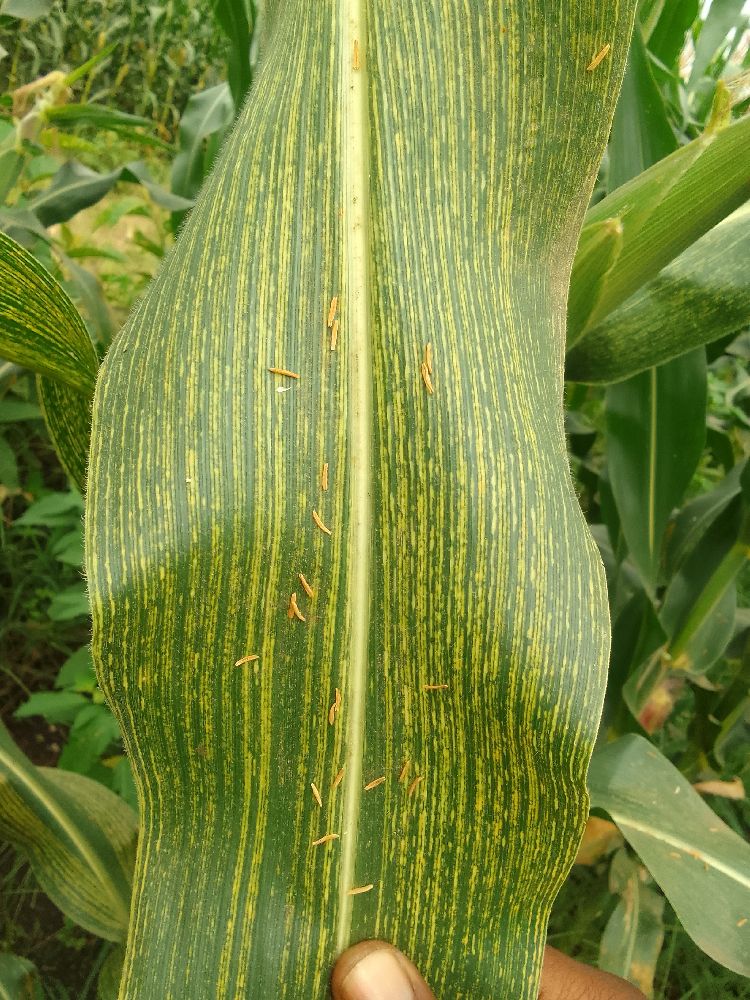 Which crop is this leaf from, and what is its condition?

maize, maize streak virus
